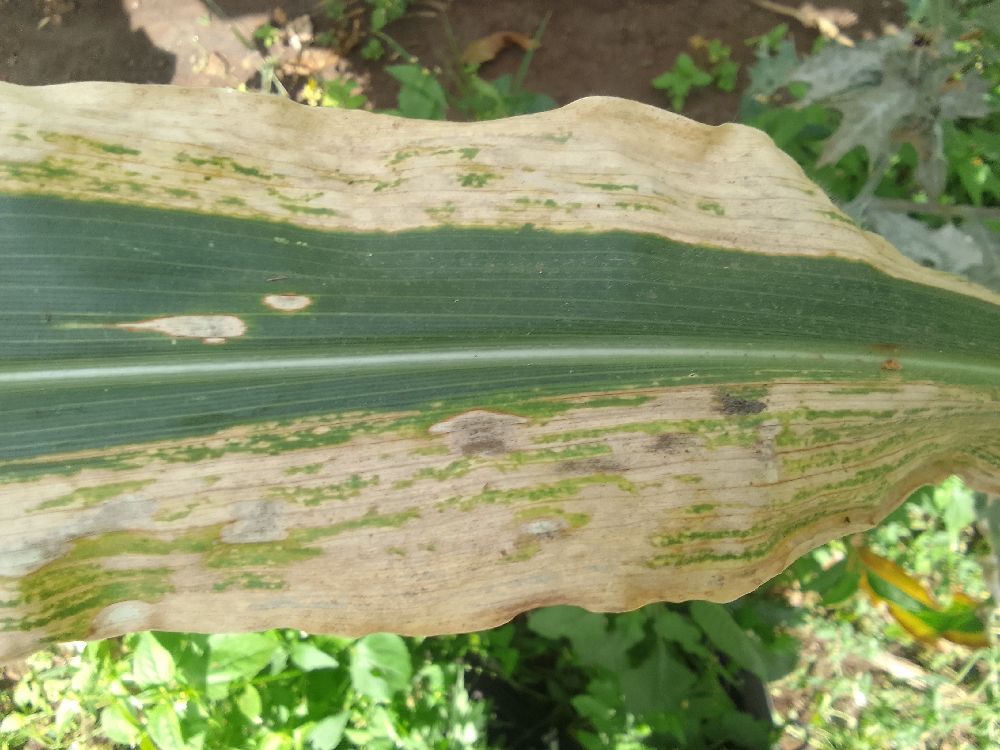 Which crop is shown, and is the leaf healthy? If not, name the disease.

maize, maize lethal necrosis
